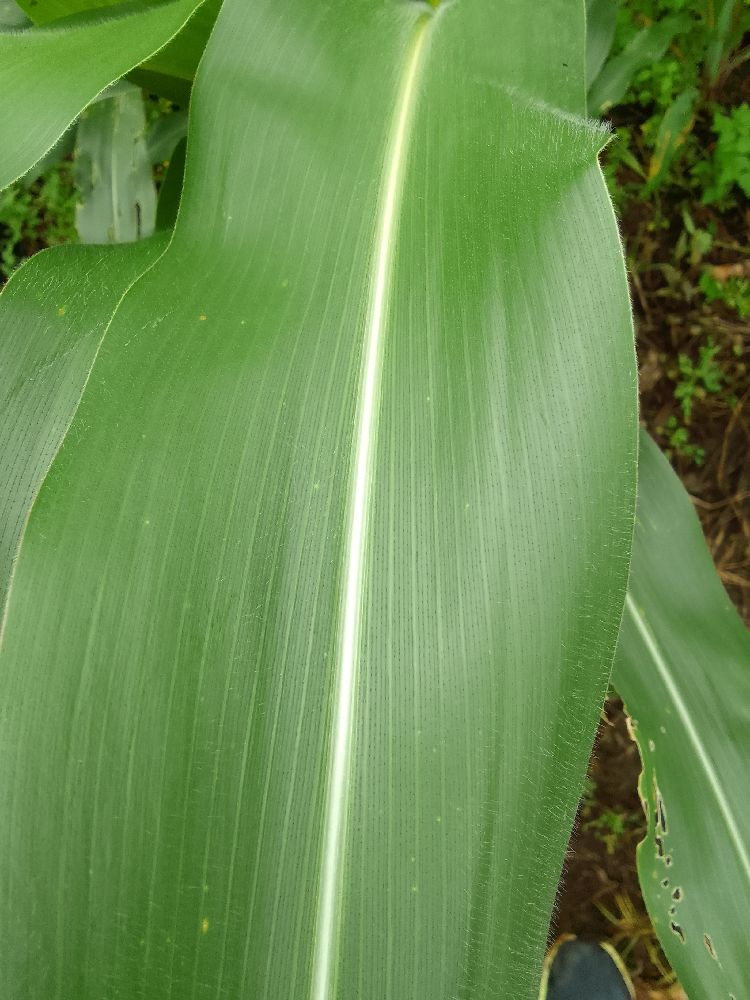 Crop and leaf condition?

maize, healthy
